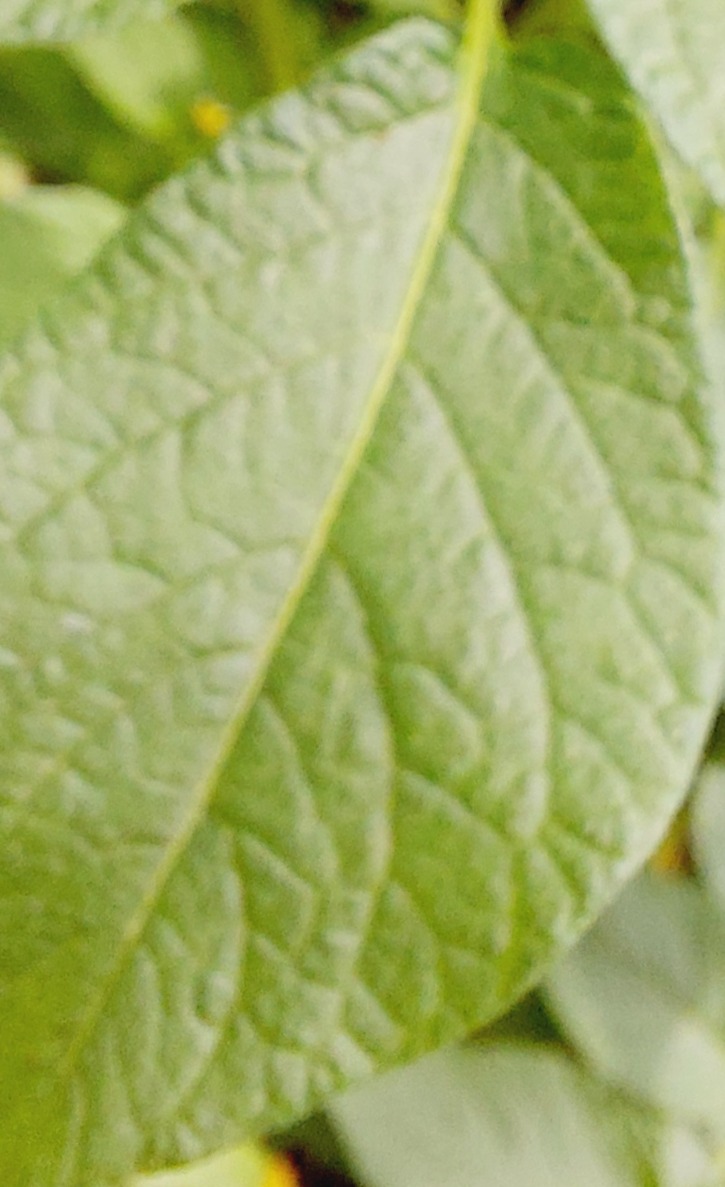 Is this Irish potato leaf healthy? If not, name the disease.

healthy
